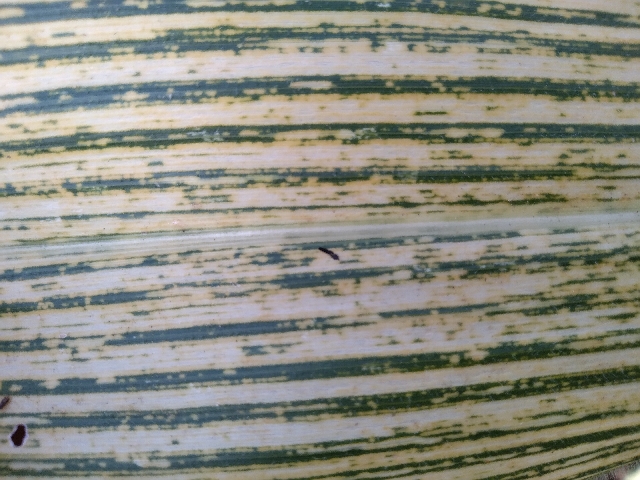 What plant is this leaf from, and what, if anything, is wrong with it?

maize, maize streak virus
